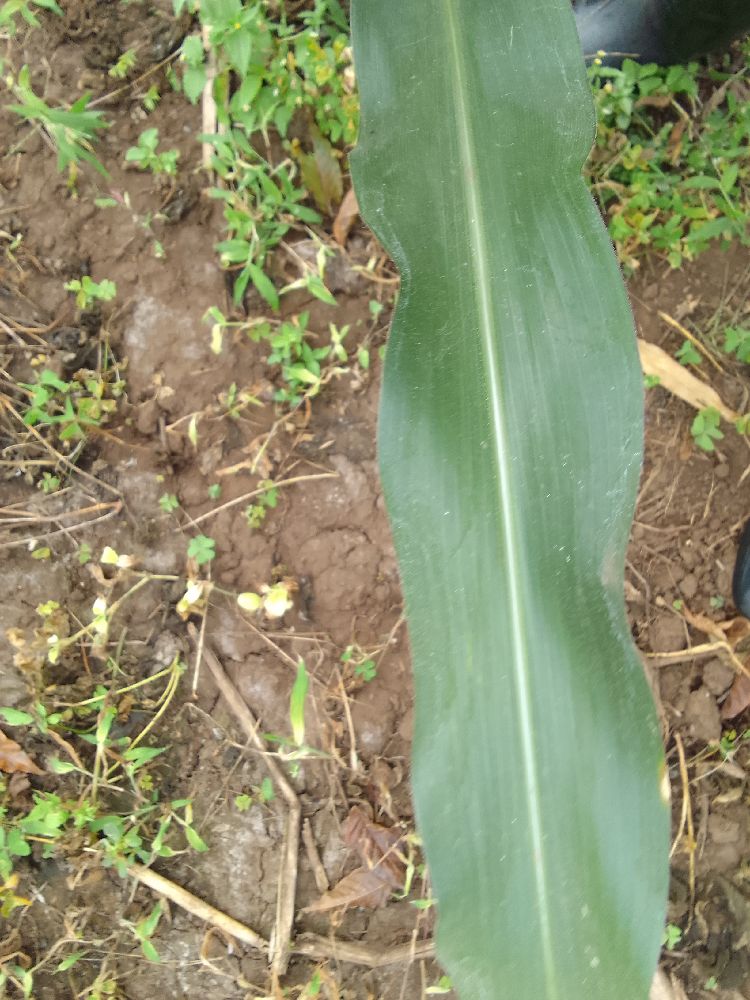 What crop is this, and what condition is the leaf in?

maize, healthy
